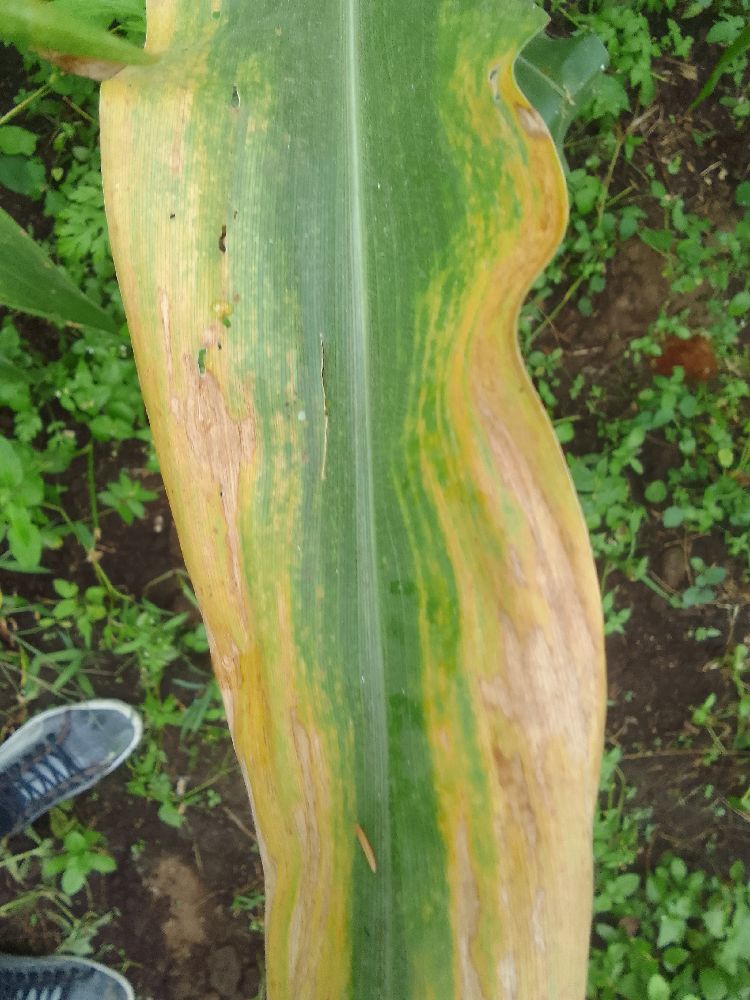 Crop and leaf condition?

maize, maize lethal necrosis
